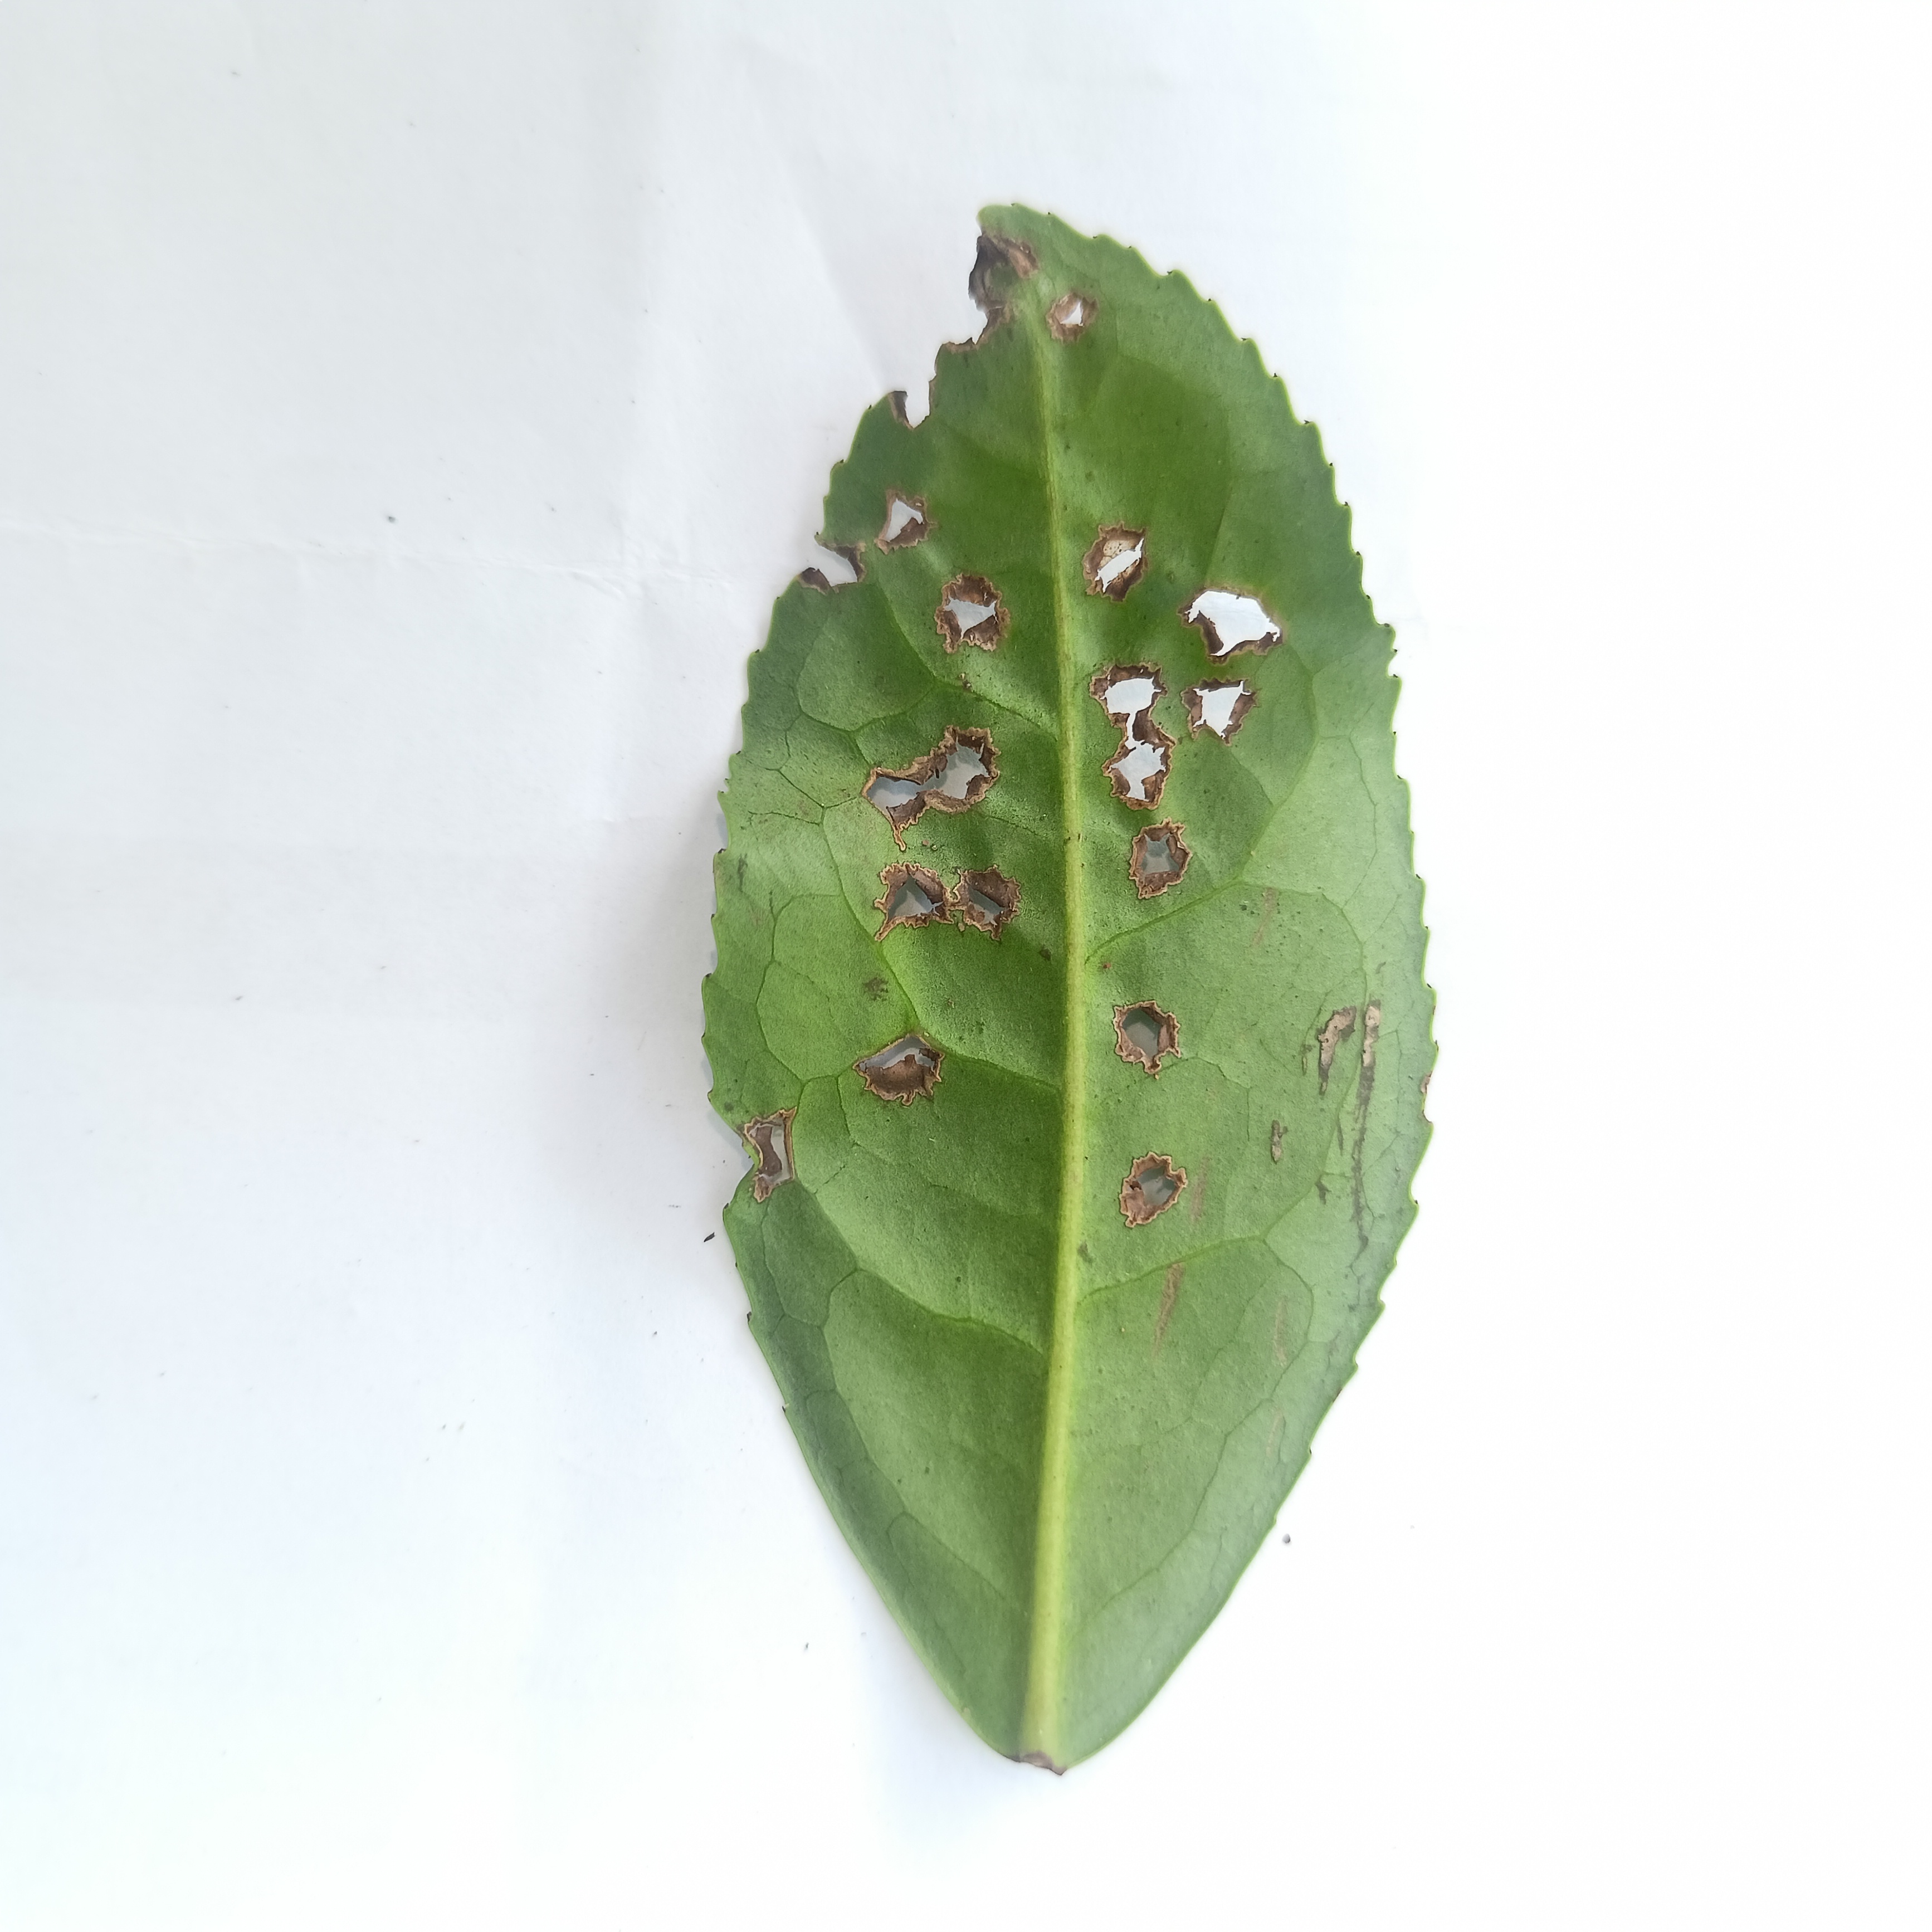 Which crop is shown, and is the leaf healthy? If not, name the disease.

tea, helopeltis
